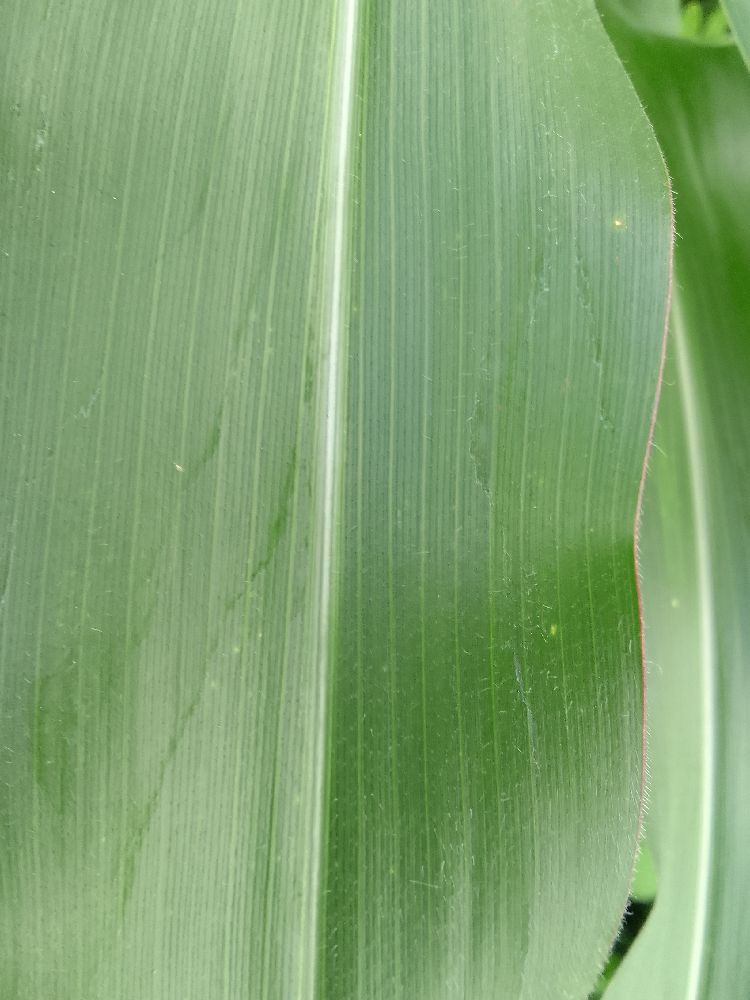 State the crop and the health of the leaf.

maize, healthy
